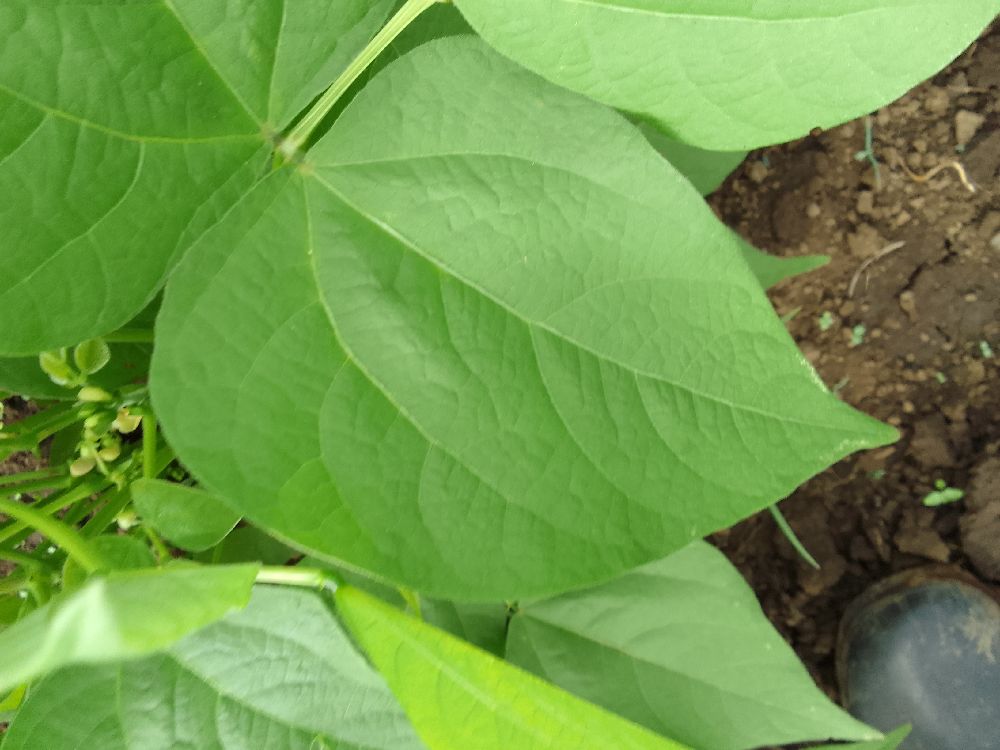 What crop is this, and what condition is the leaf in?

common bean, healthy
